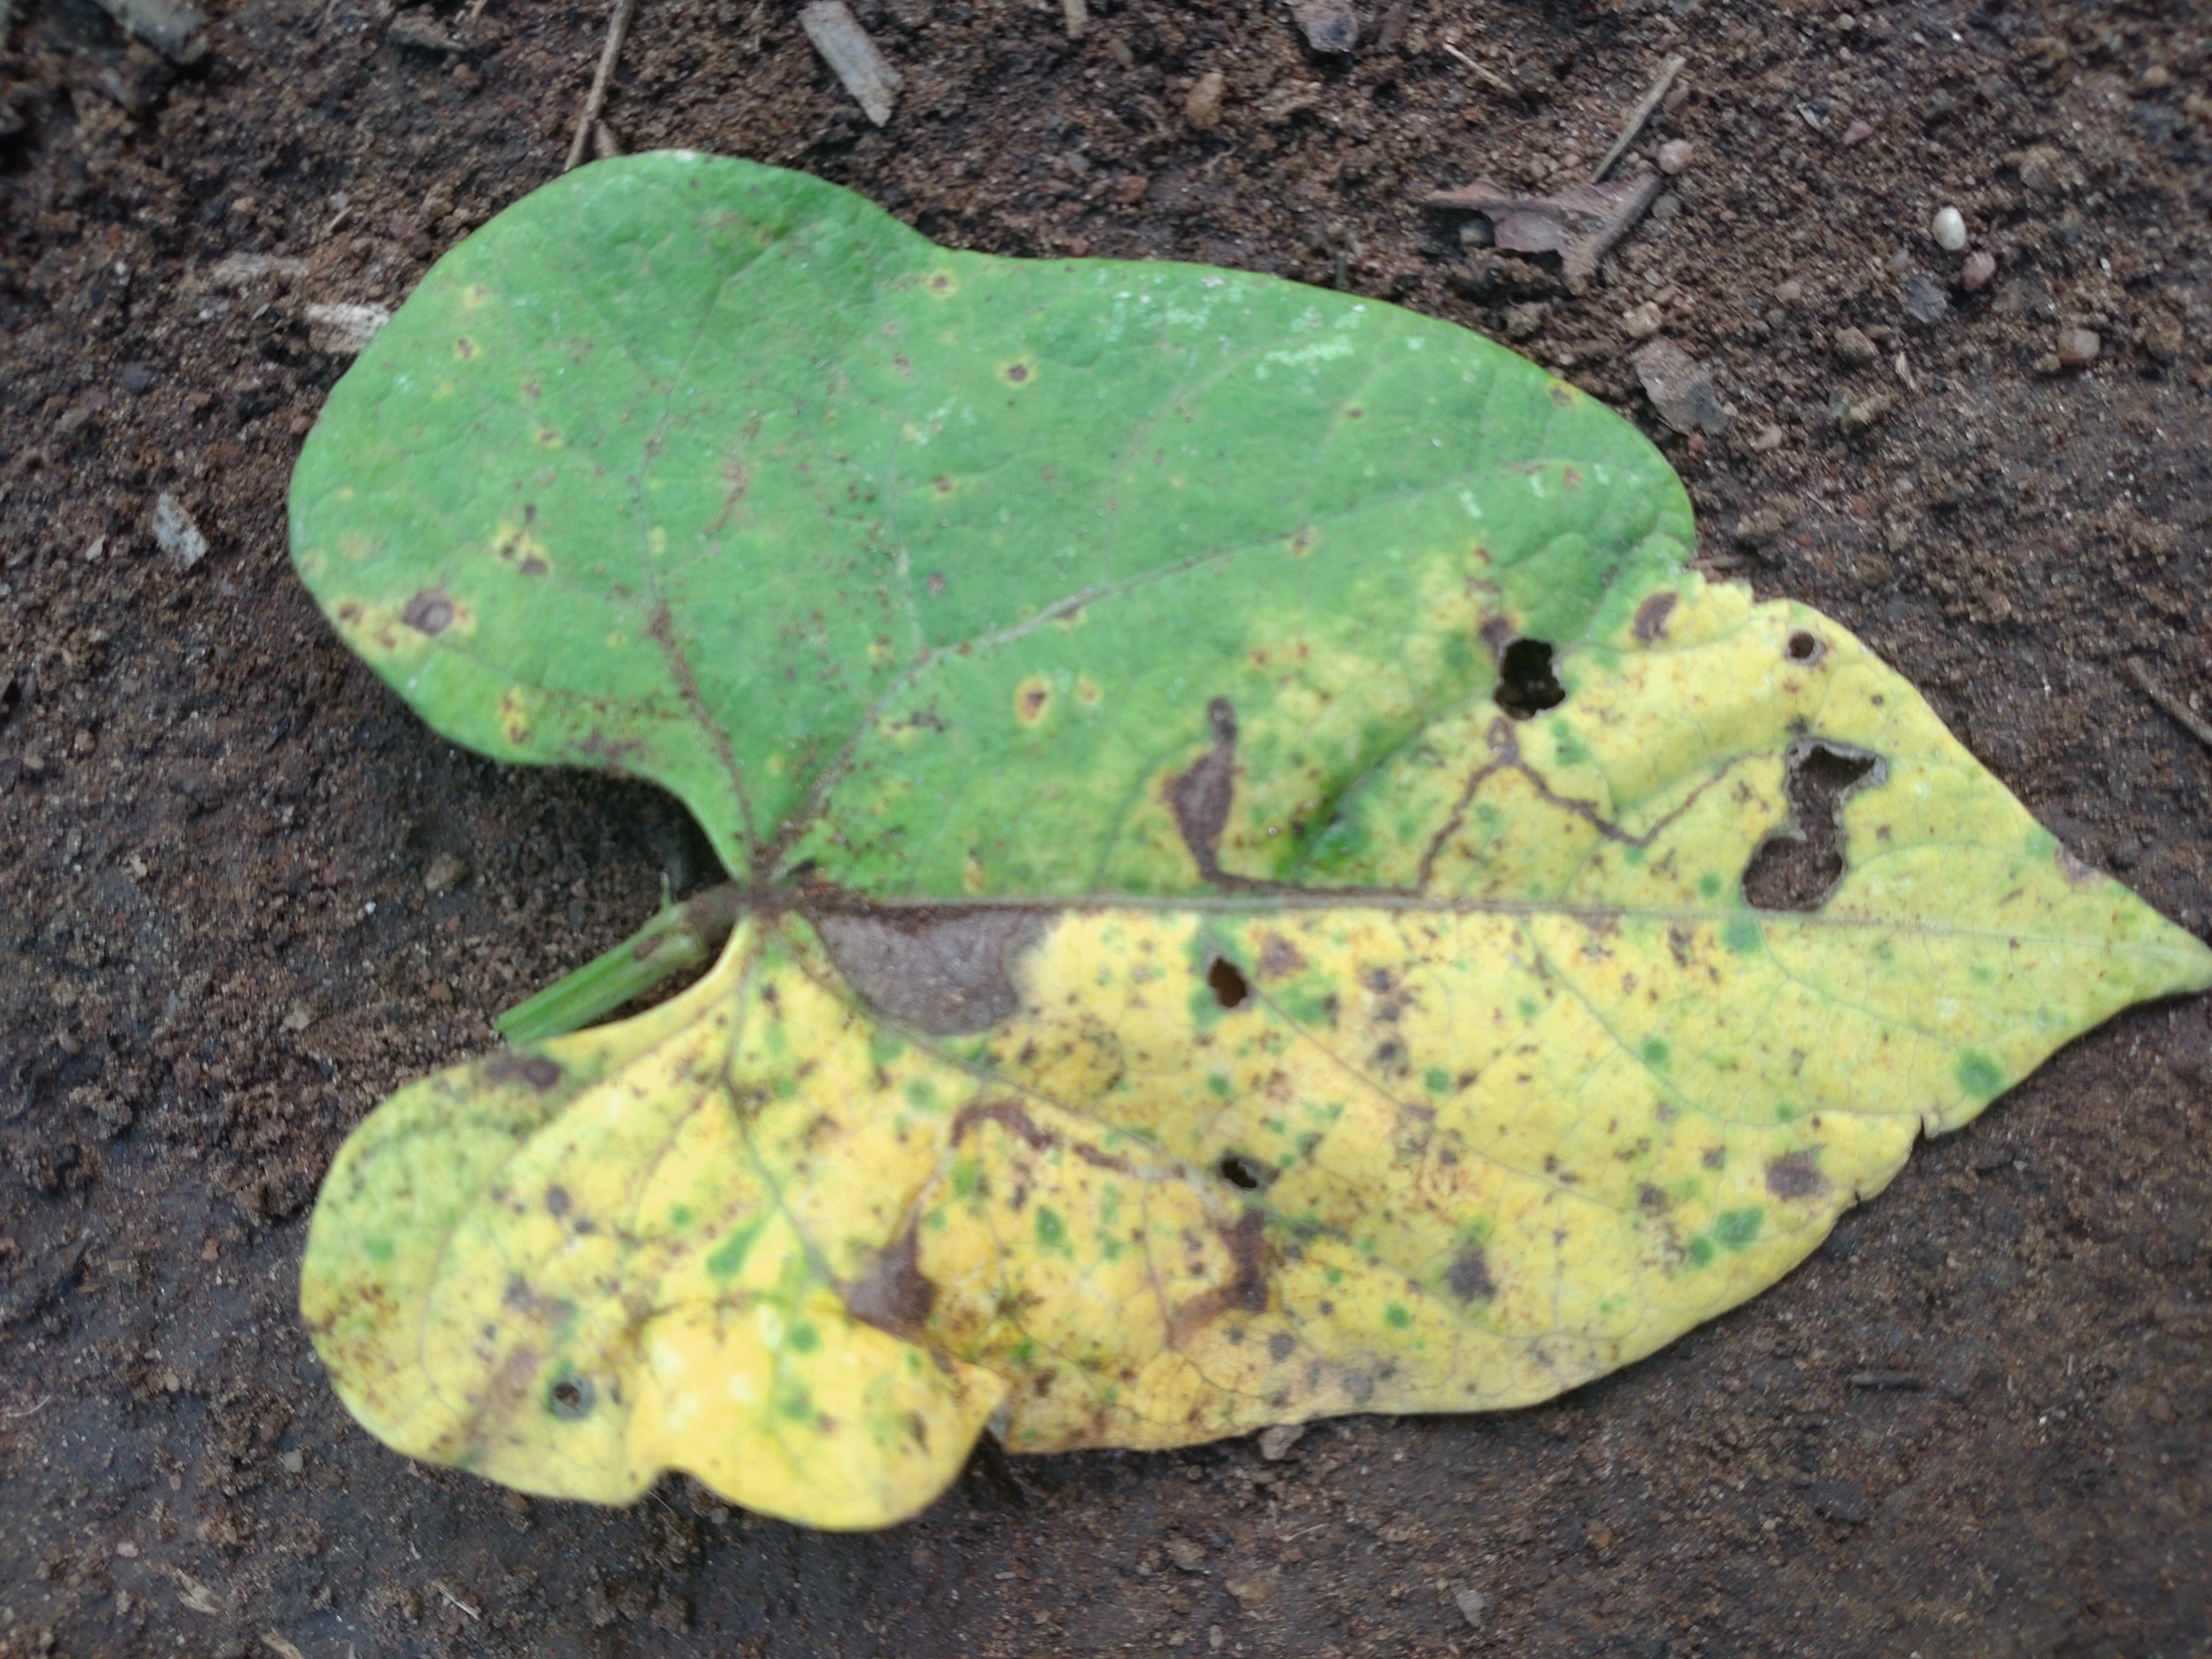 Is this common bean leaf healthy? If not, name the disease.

anthracnose
